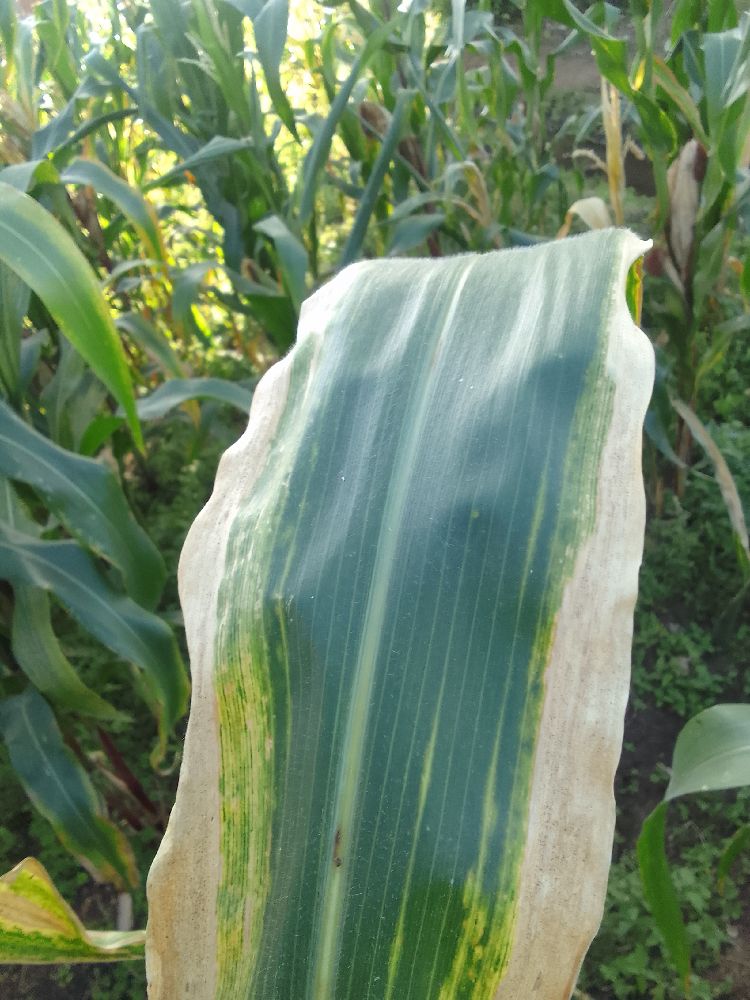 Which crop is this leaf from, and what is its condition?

maize, maize lethal necrosis
